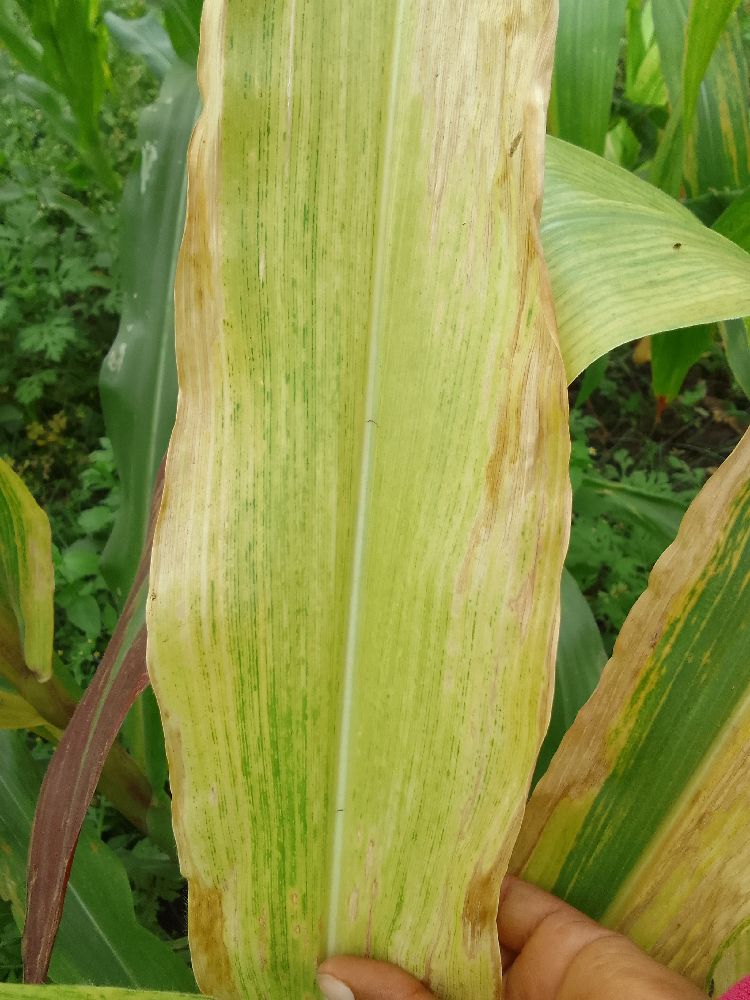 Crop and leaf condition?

maize, maize lethal necrosis
